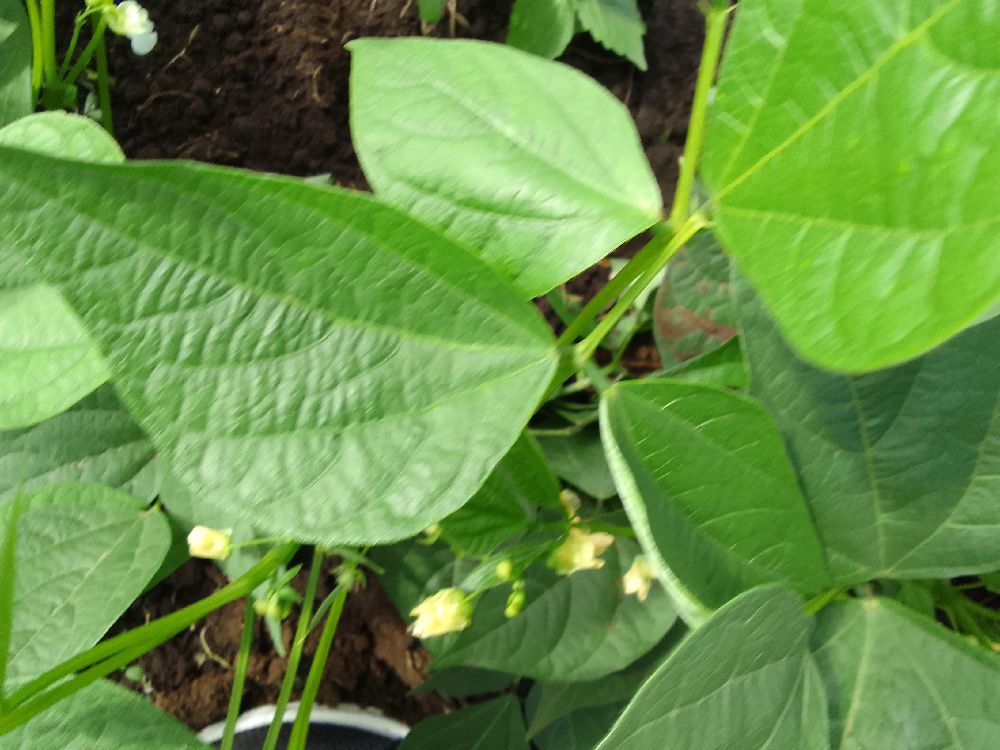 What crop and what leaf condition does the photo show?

common bean, healthy
